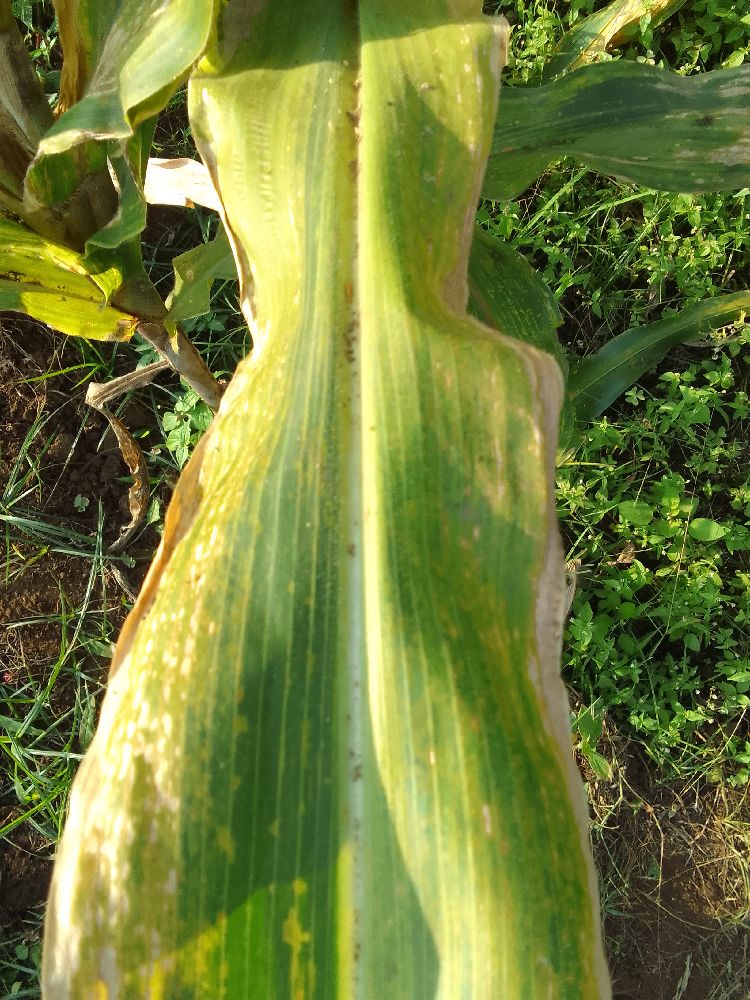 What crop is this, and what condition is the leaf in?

maize, maize lethal necrosis
